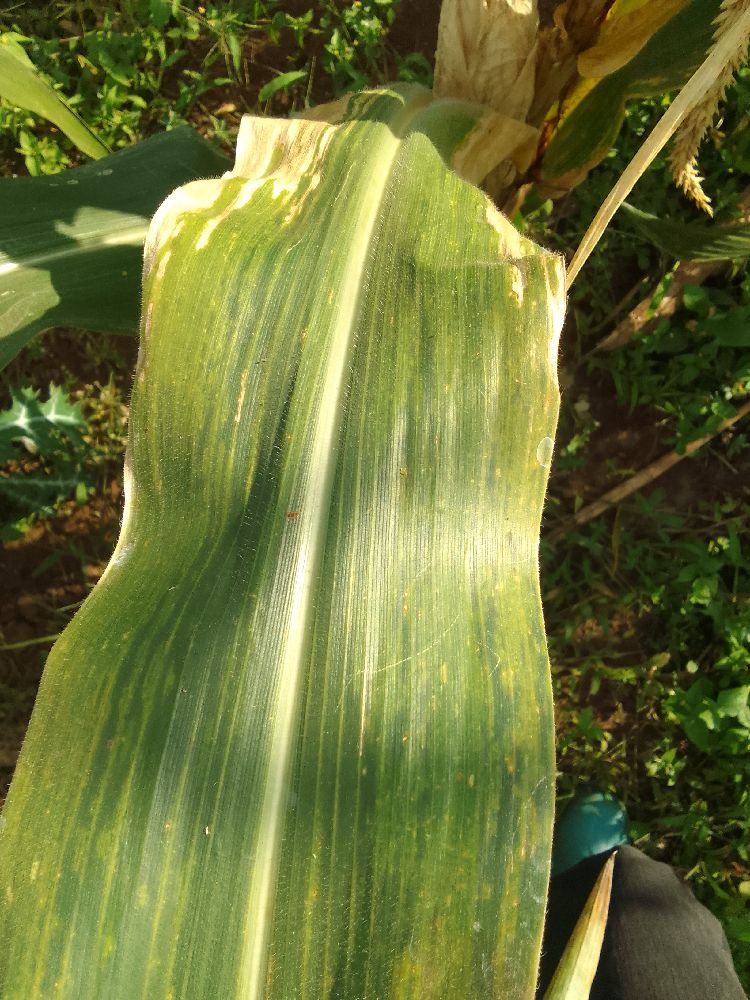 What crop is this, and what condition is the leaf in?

maize, maize lethal necrosis
